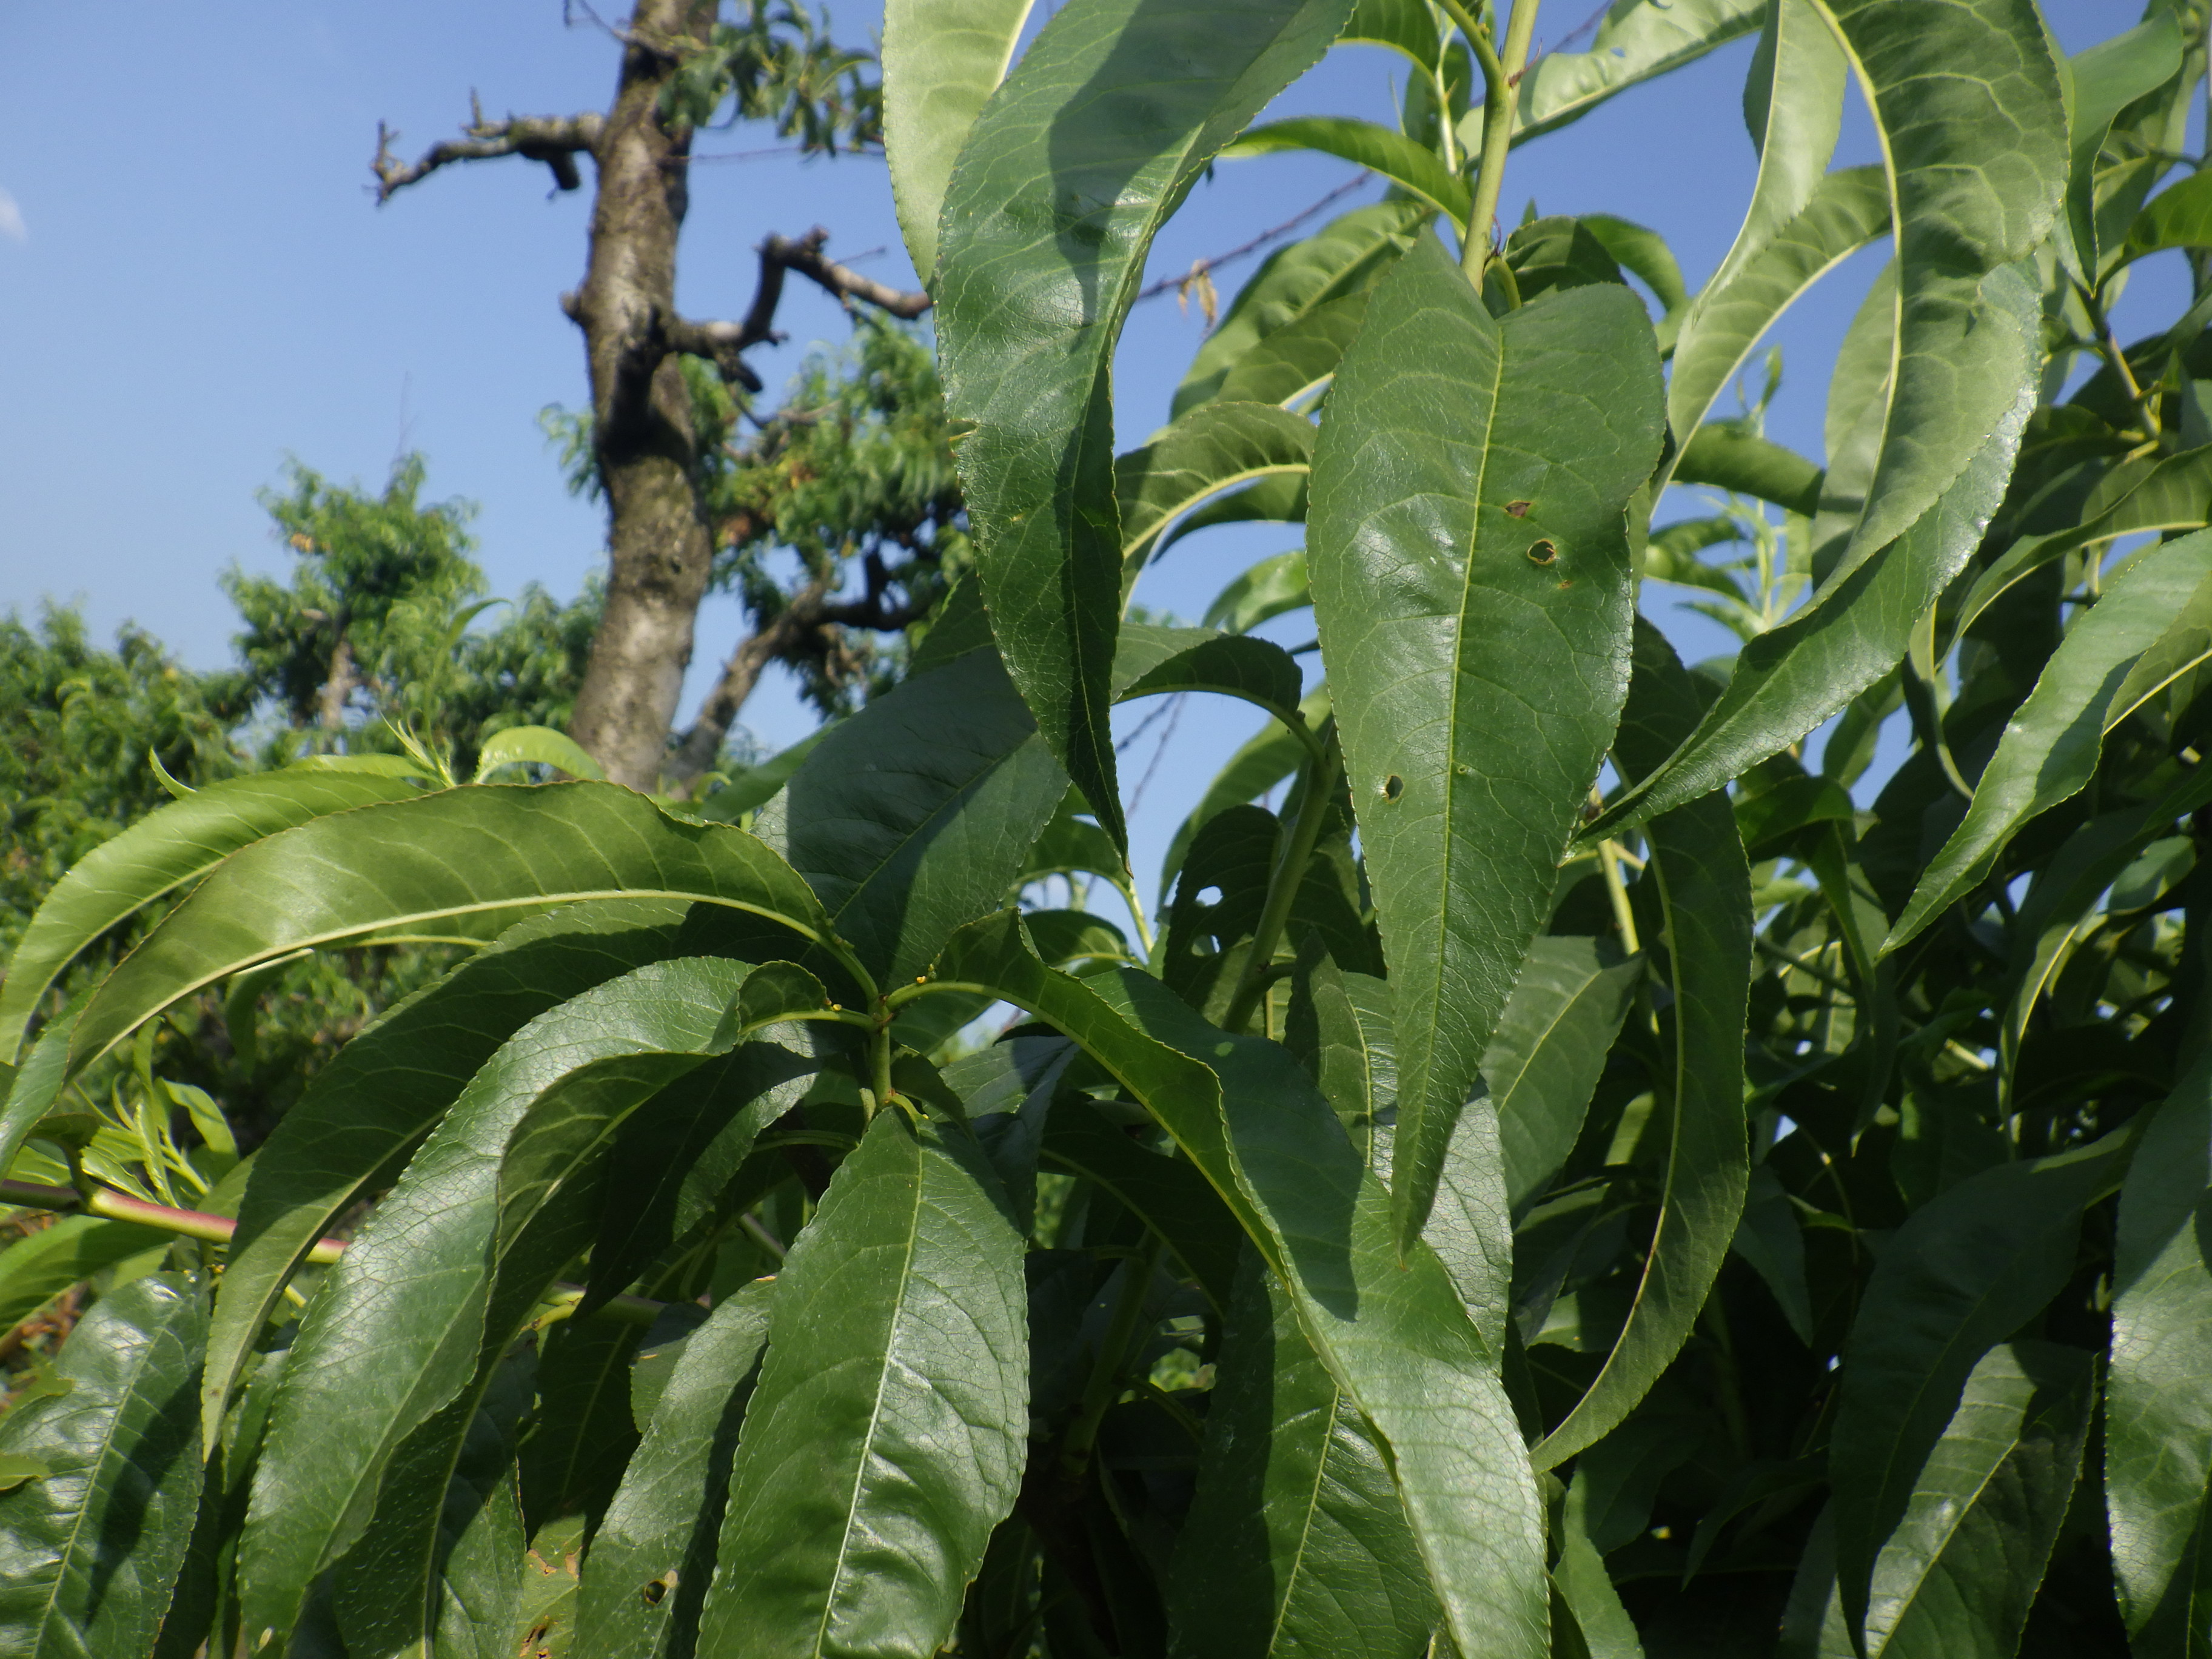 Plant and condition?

peach, shot hole disease
